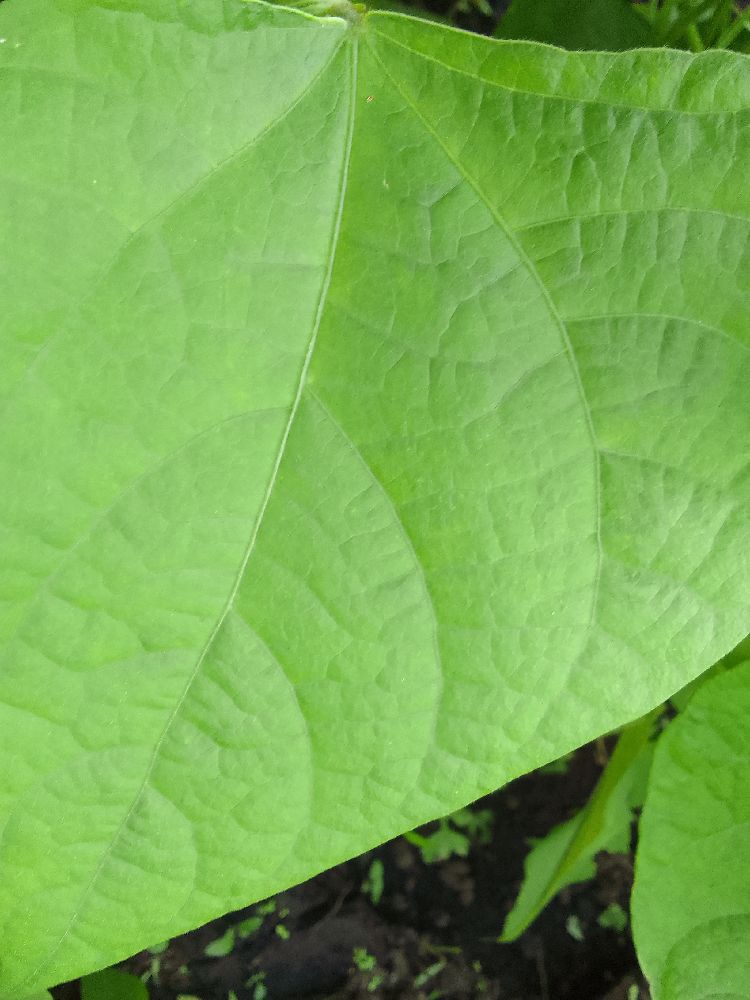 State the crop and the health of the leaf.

common bean, healthy
